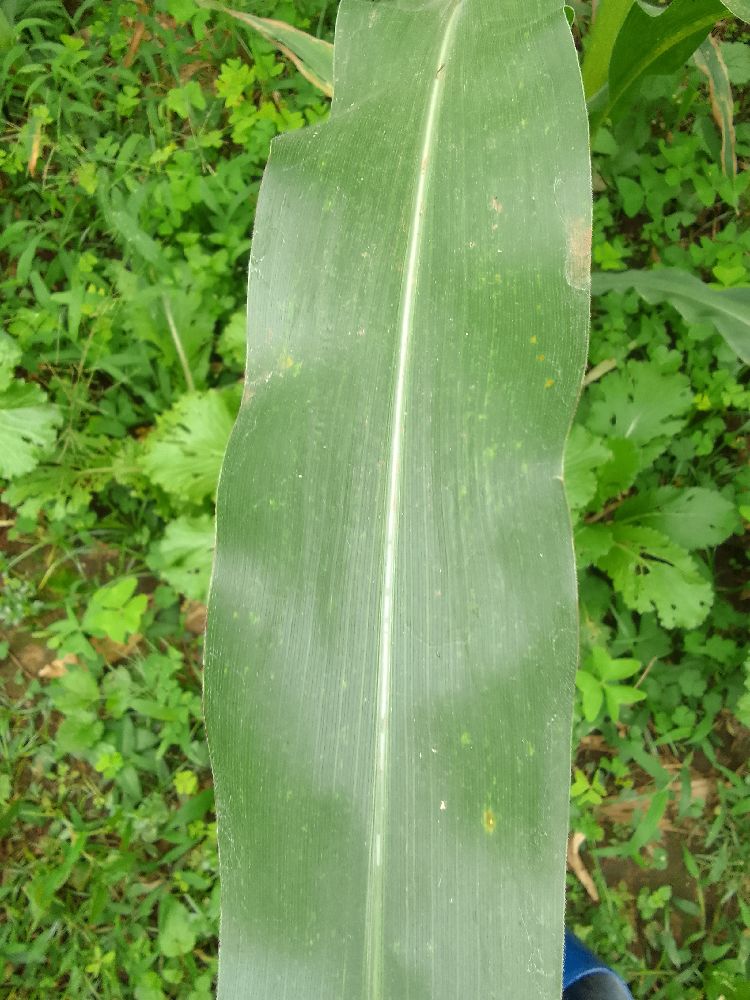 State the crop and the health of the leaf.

maize, healthy
